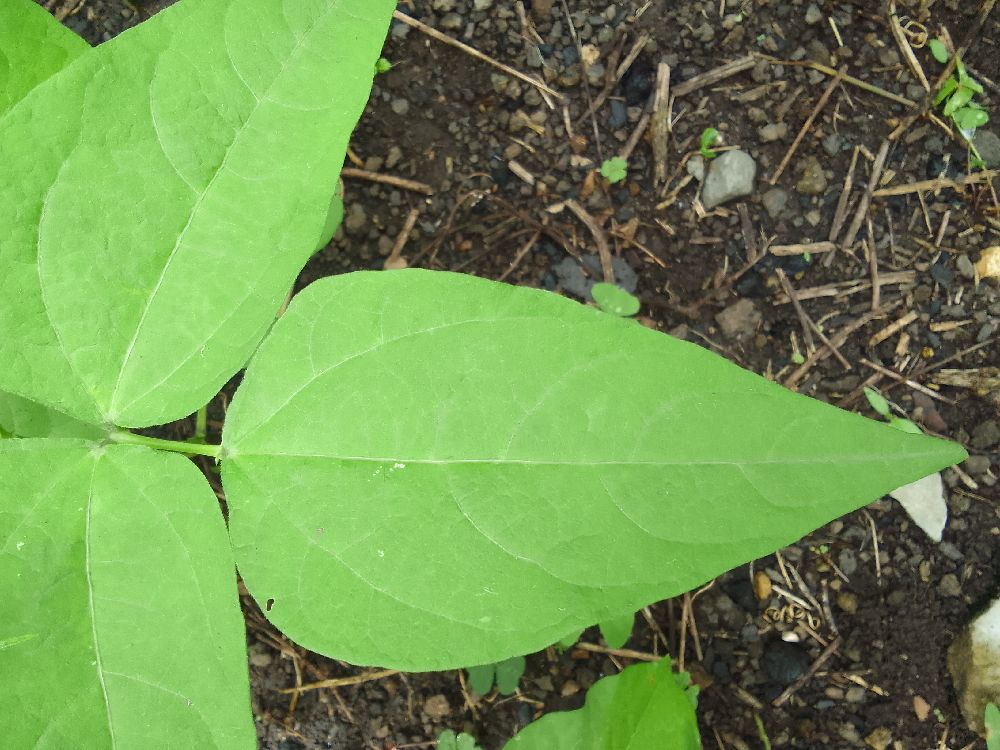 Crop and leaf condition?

common bean, healthy
